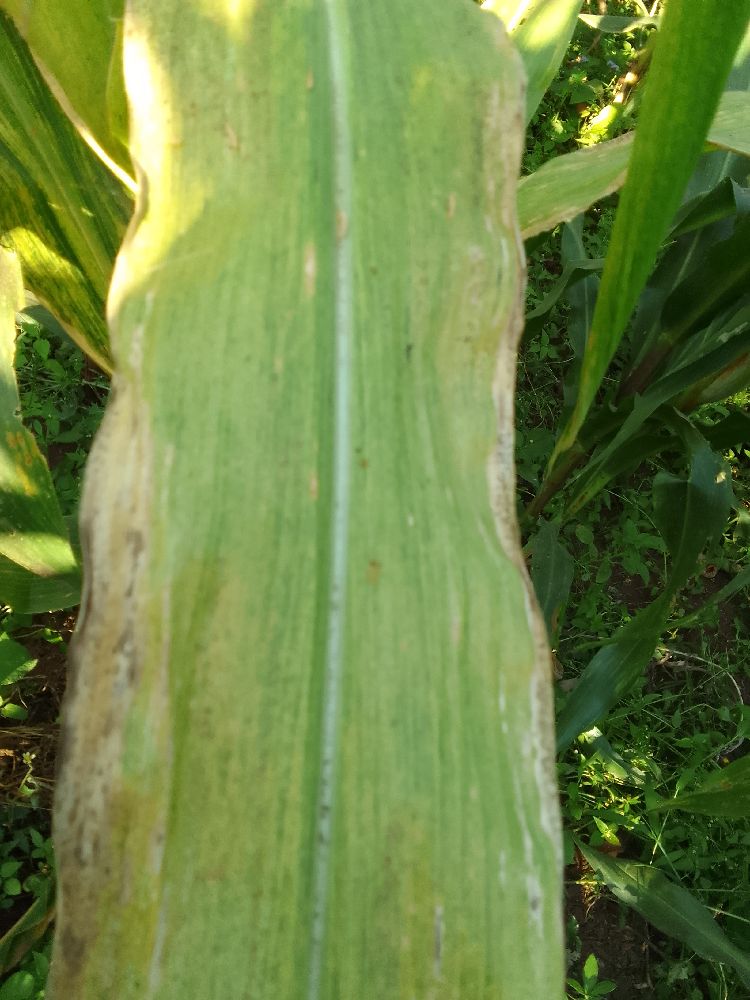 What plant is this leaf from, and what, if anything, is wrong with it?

maize, maize lethal necrosis
